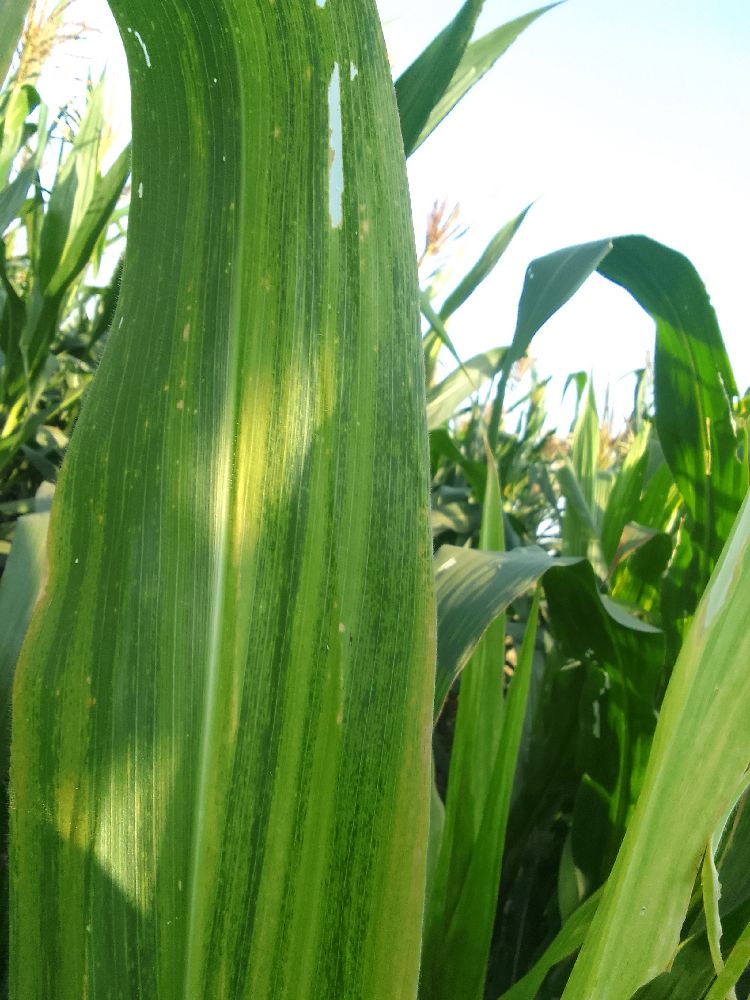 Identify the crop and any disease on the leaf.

maize, maize lethal necrosis
